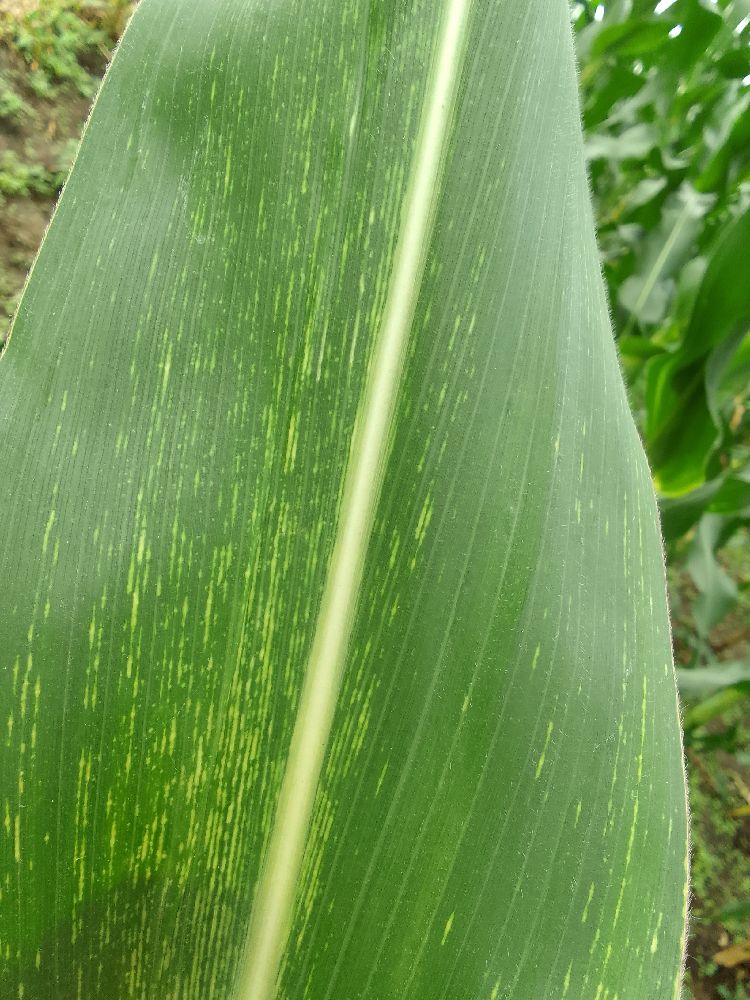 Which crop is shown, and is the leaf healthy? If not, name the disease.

maize, maize streak virus
